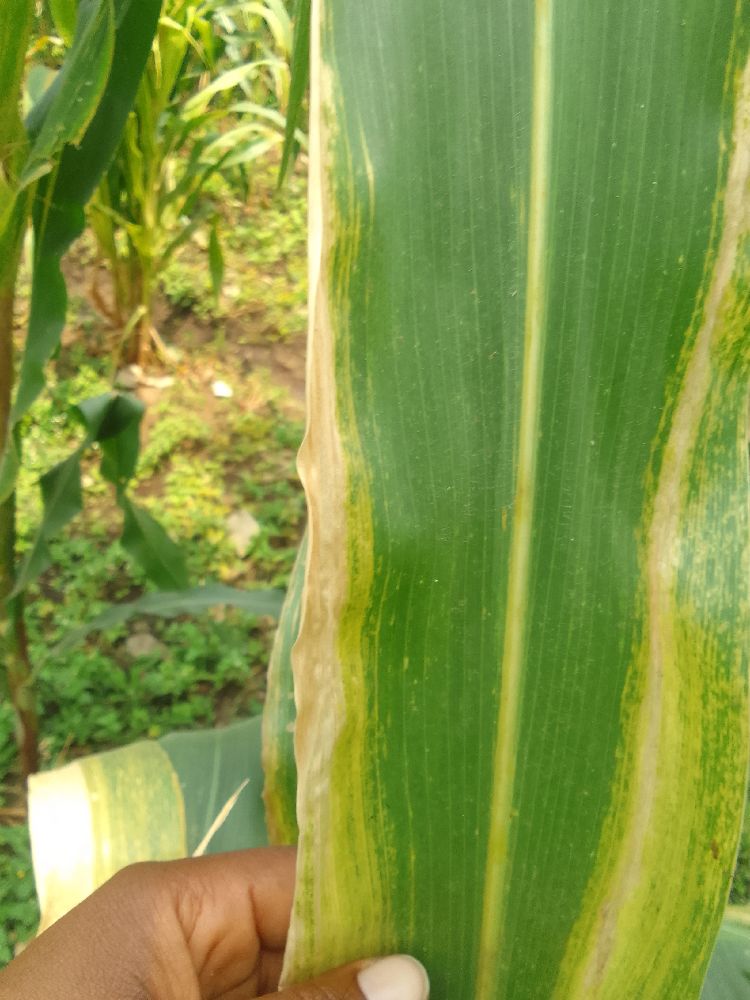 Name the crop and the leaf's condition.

maize, maize lethal necrosis
